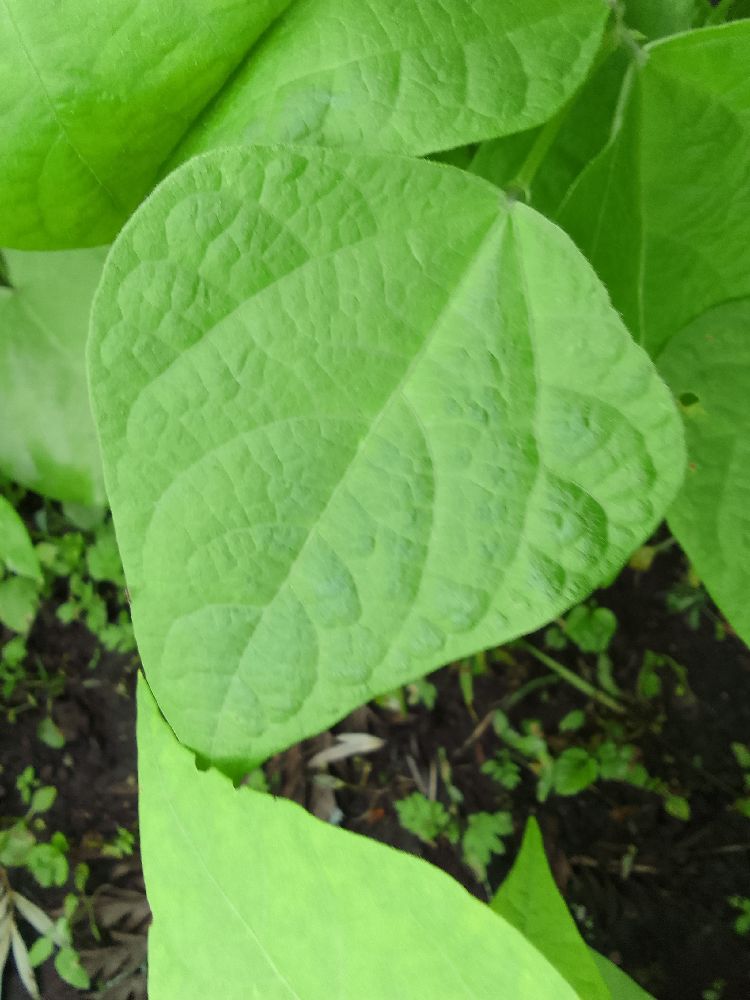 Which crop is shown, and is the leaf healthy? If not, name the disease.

common bean, healthy
